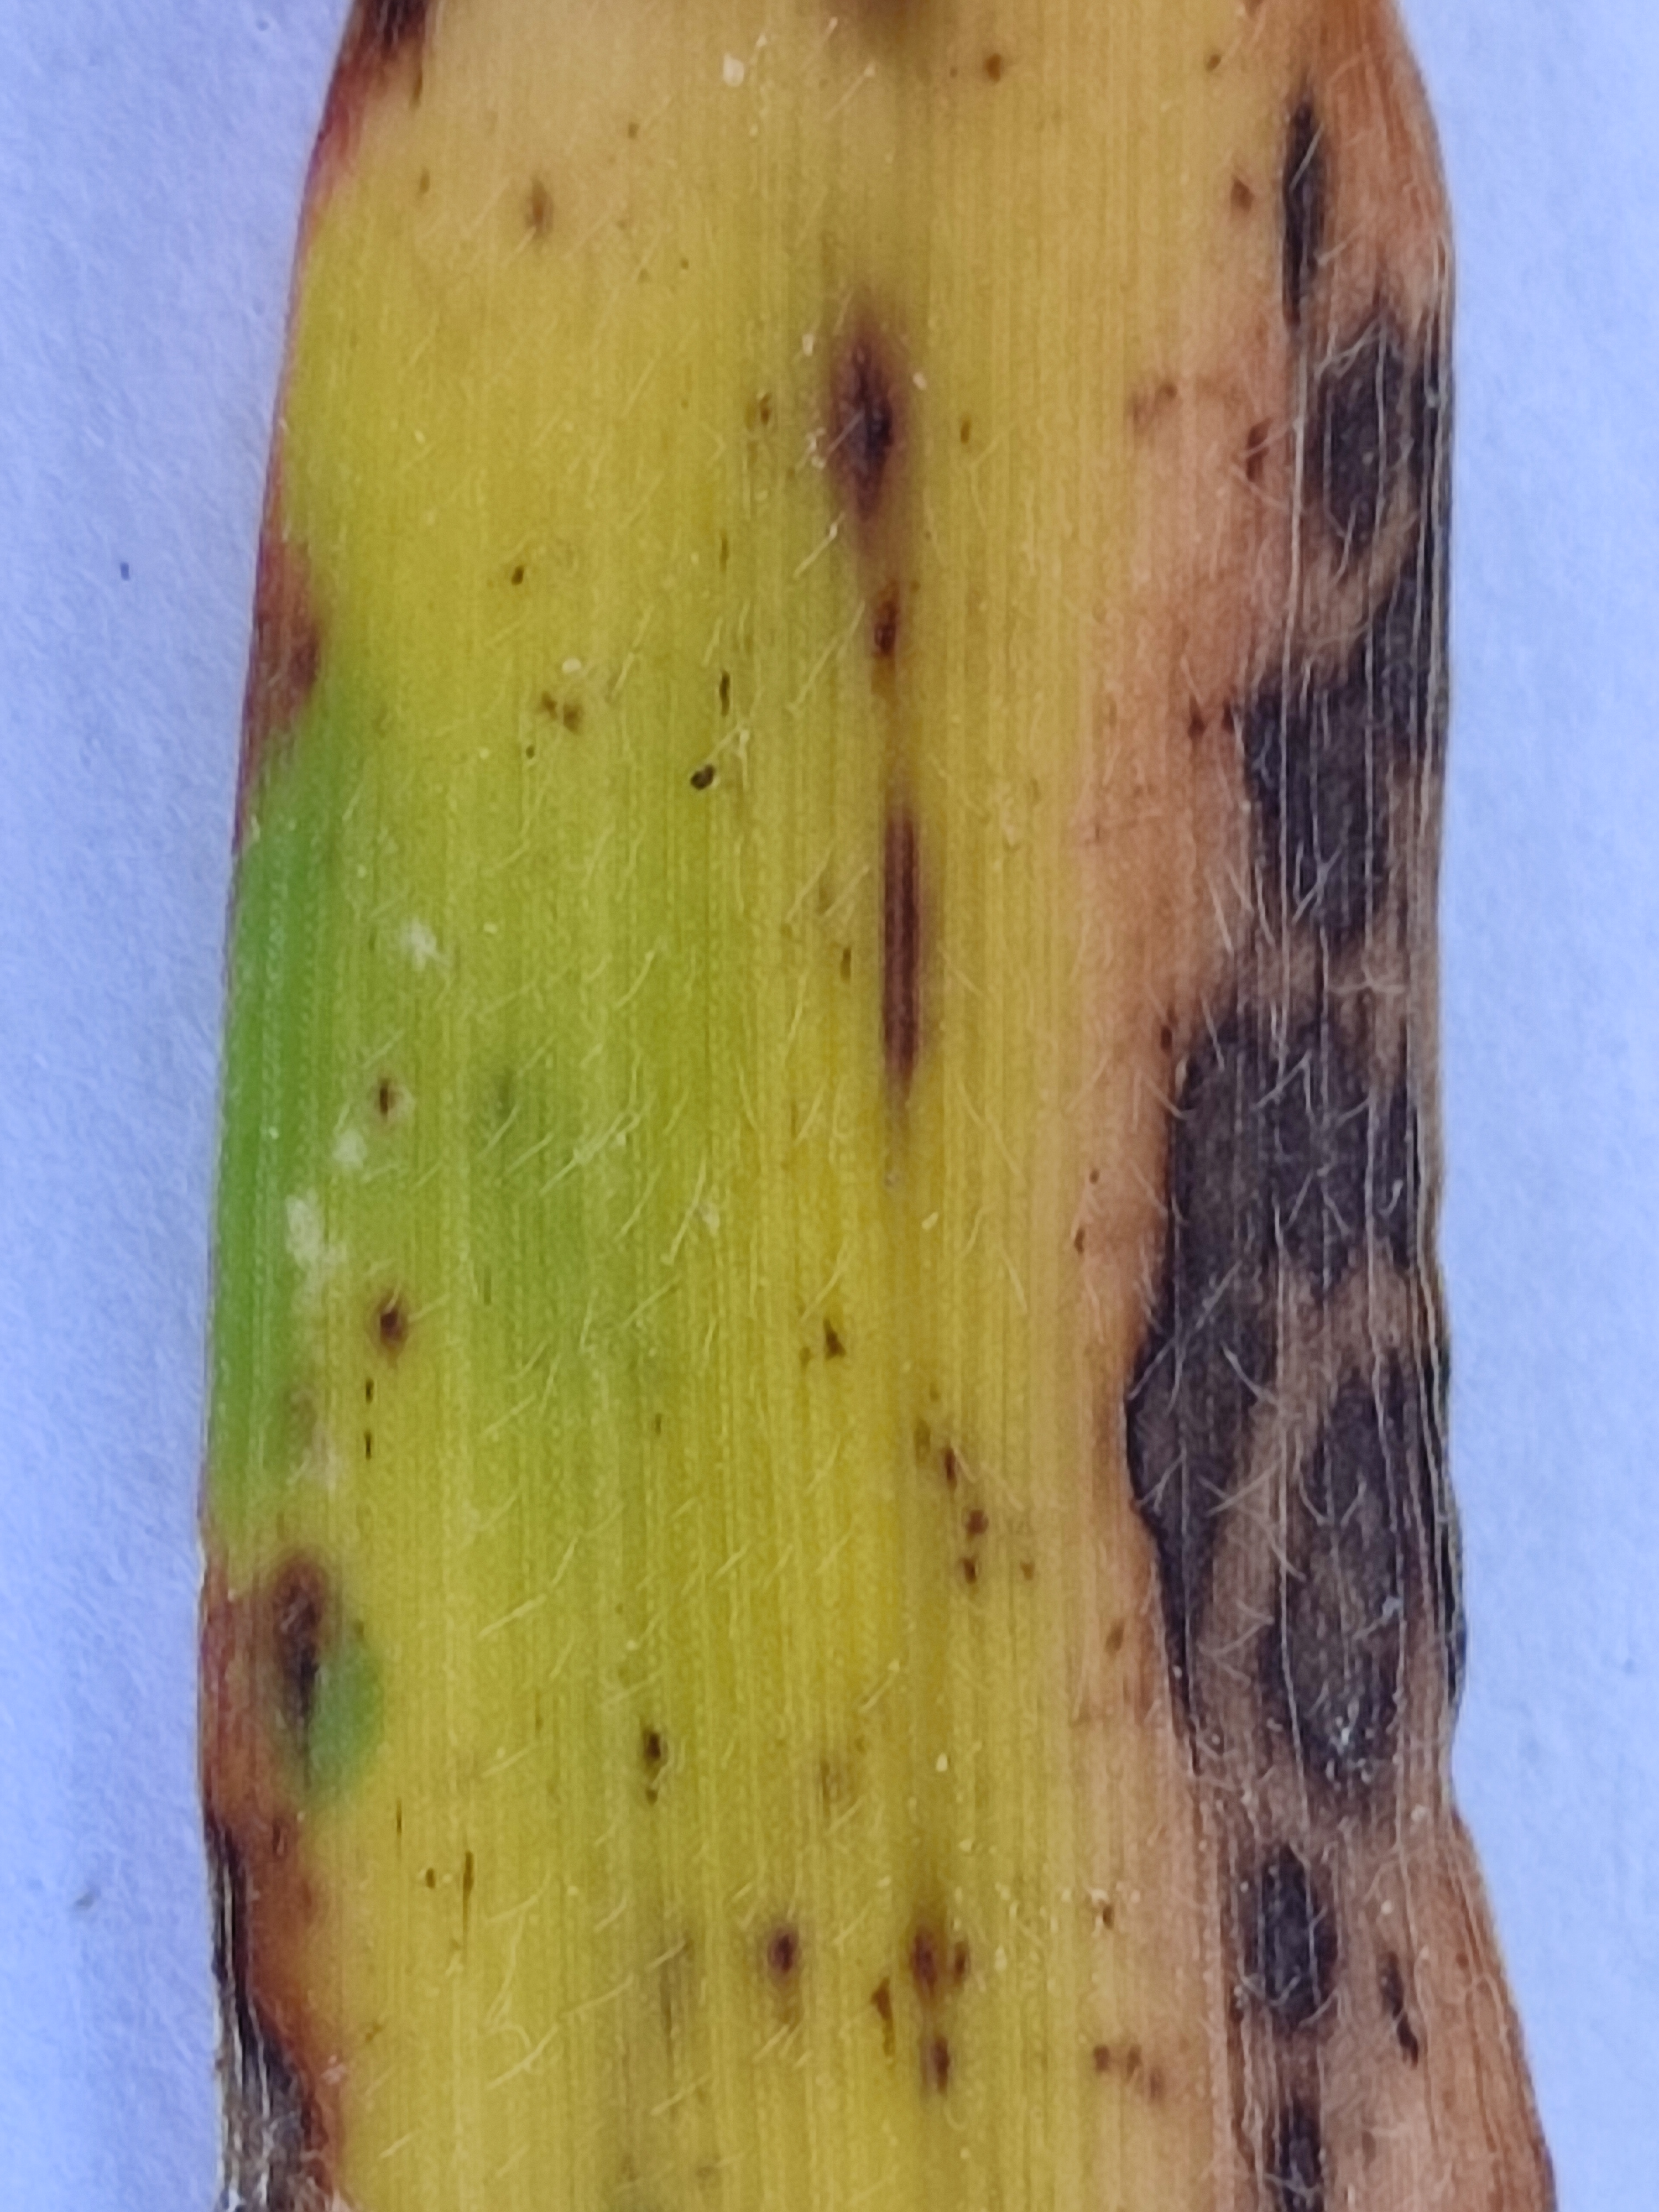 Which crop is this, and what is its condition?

pearl millet, pyricularia sp.
